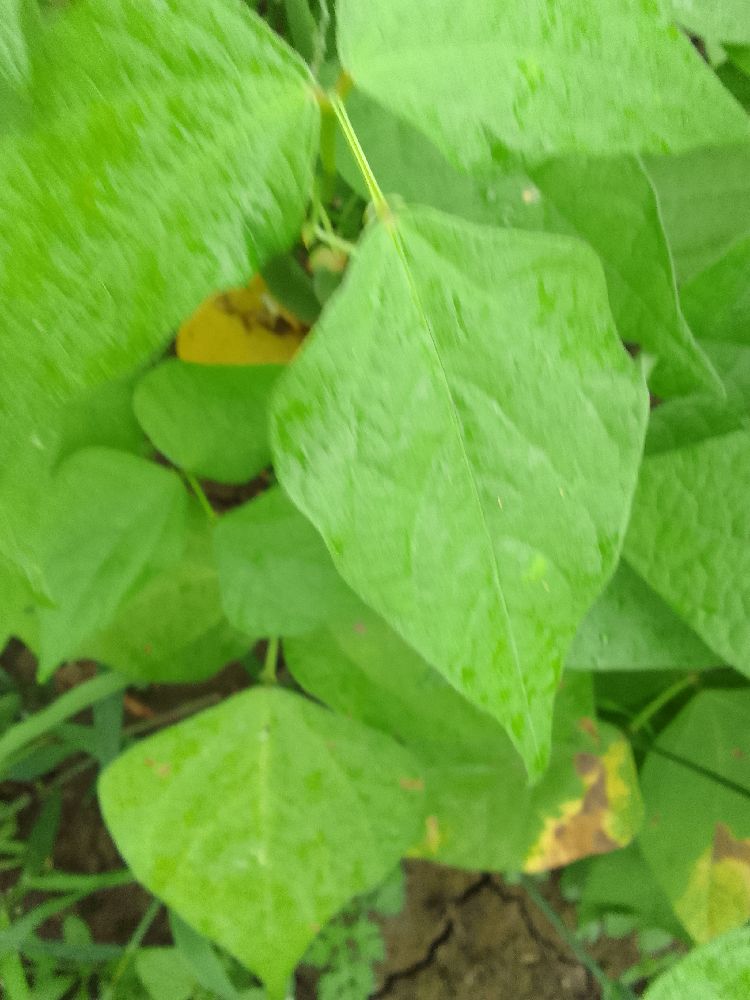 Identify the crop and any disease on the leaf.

common bean, healthy
